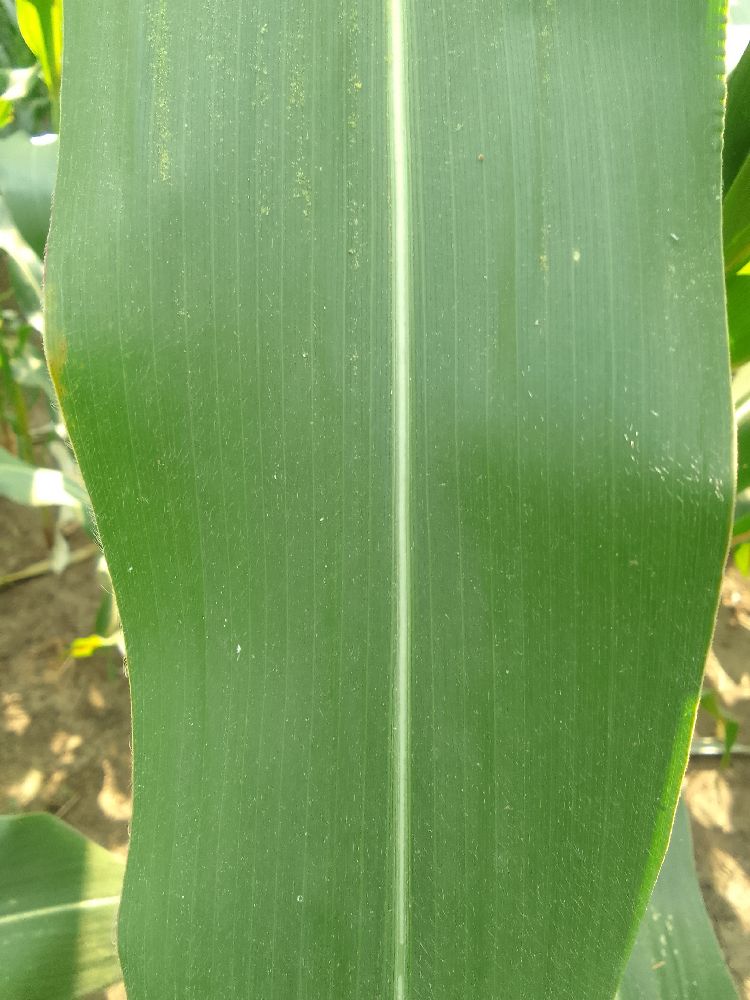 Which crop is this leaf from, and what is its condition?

maize, healthy
